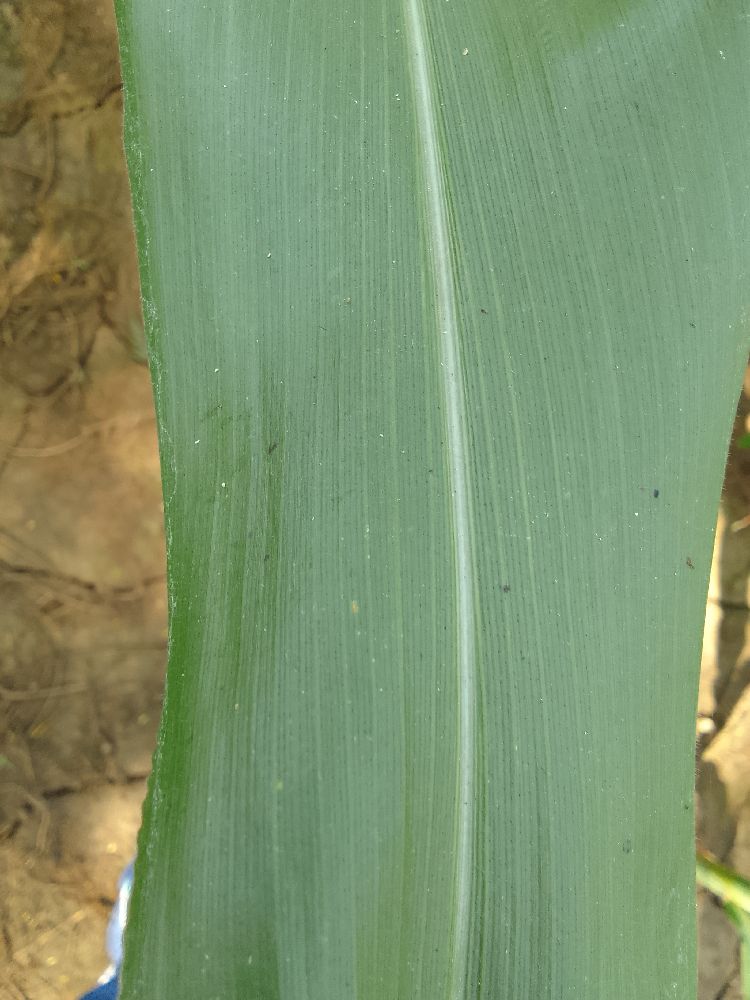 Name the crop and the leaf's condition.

maize, healthy
